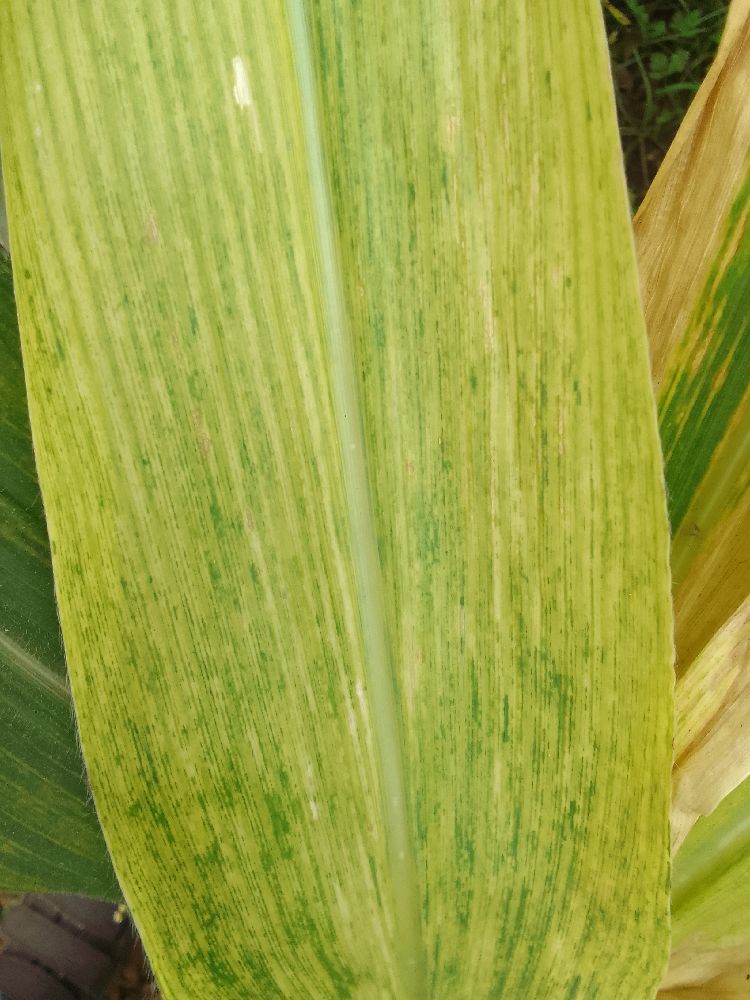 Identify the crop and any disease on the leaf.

maize, maize lethal necrosis
